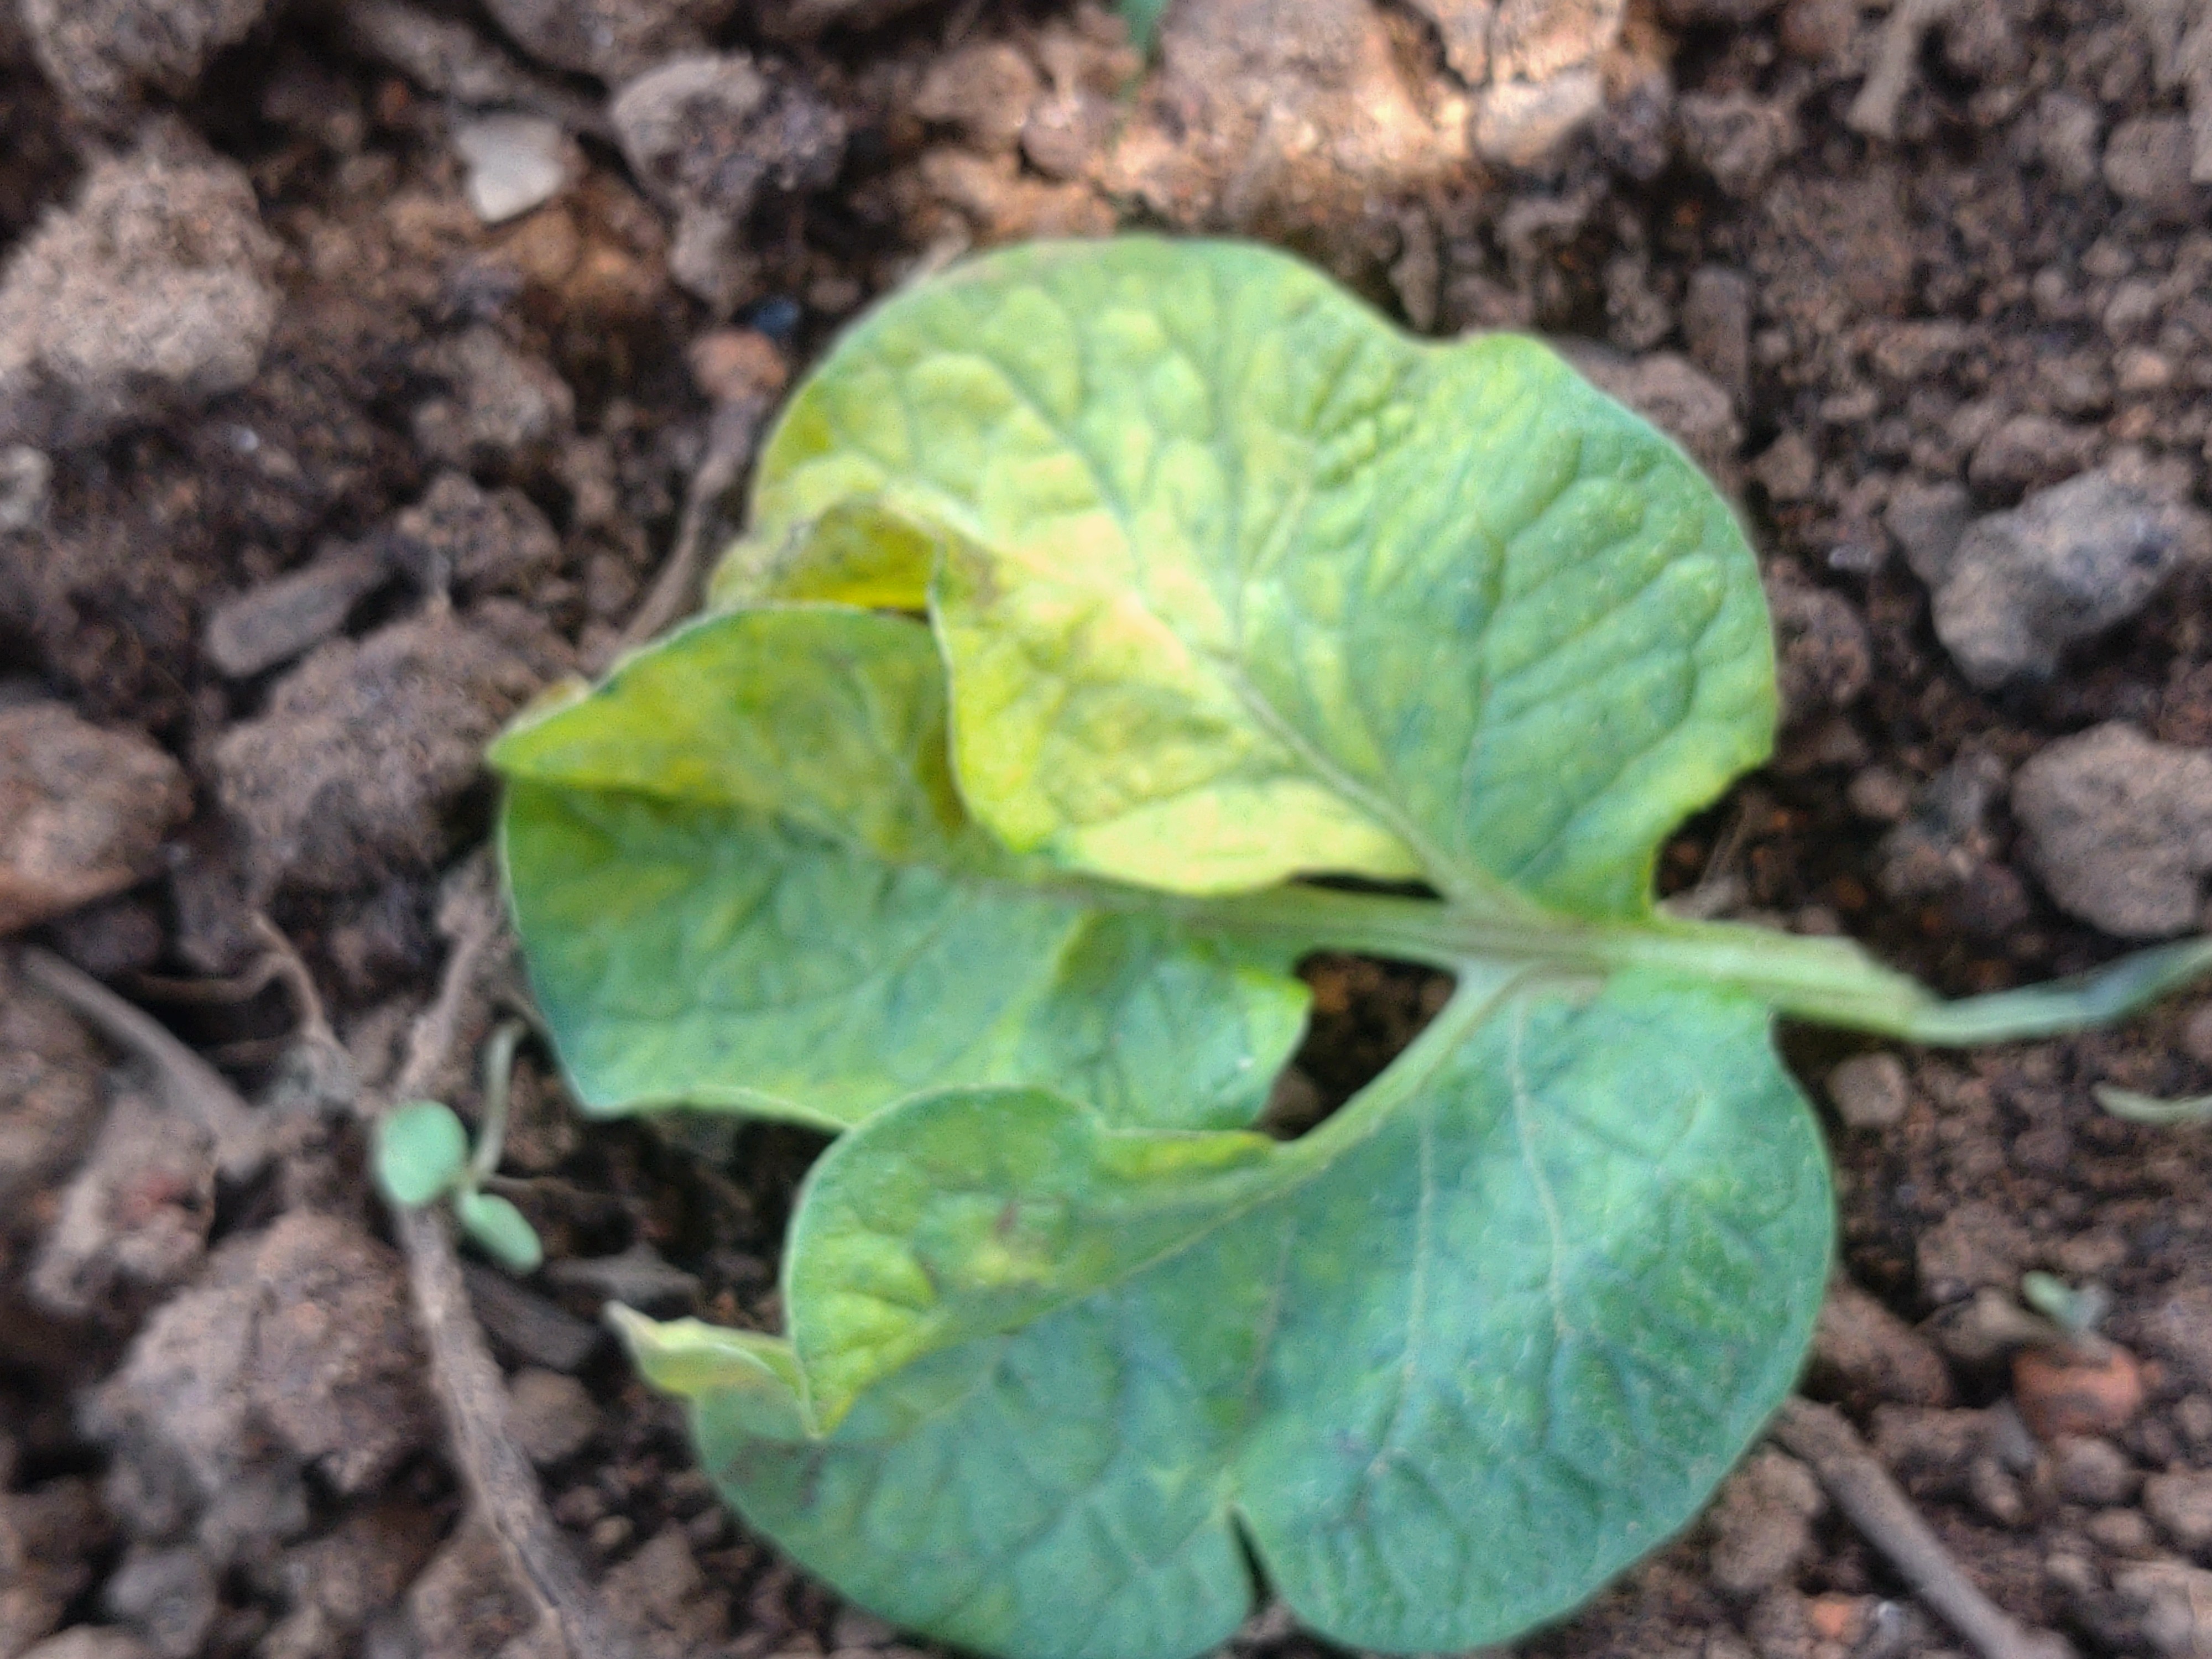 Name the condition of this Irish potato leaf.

late blight
